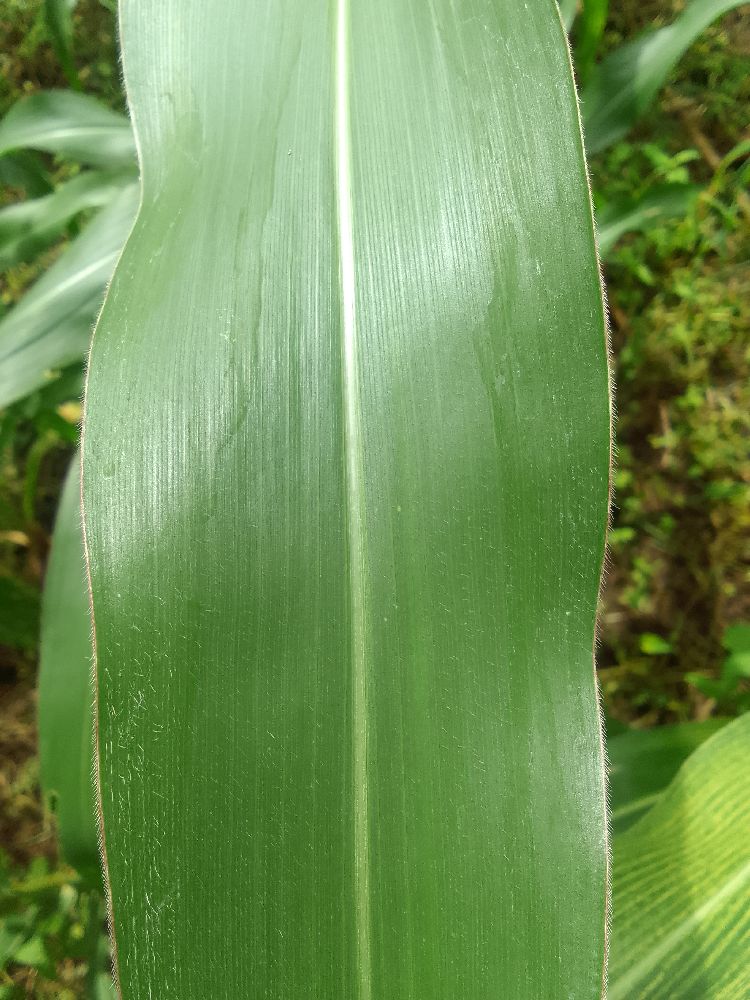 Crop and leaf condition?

maize, healthy
